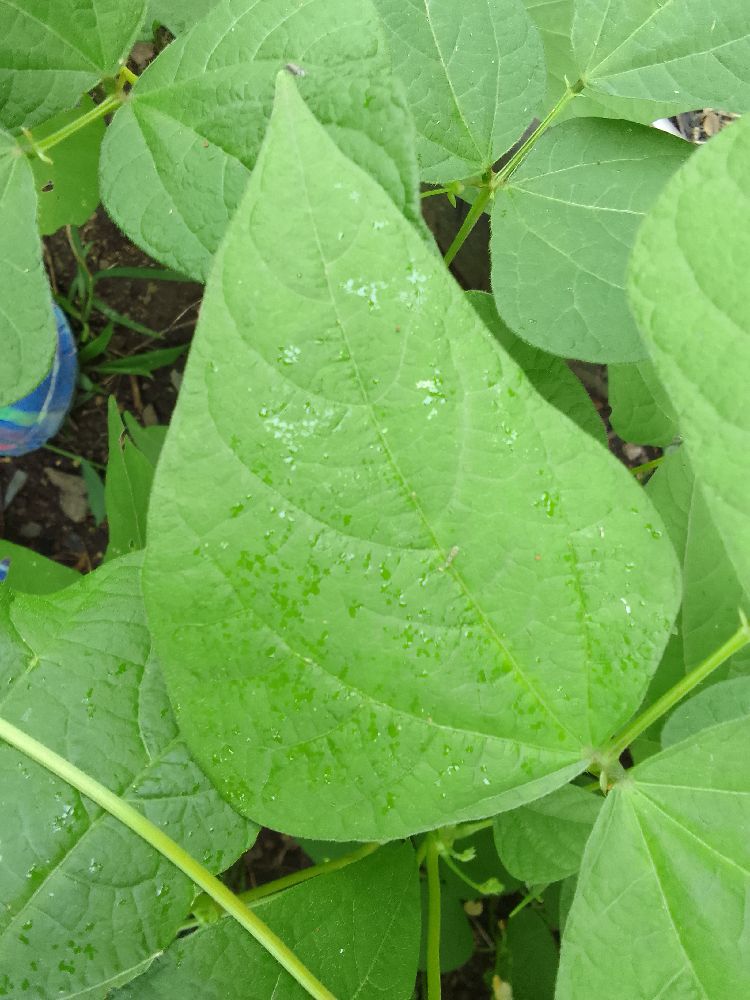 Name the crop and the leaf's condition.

common bean, healthy
